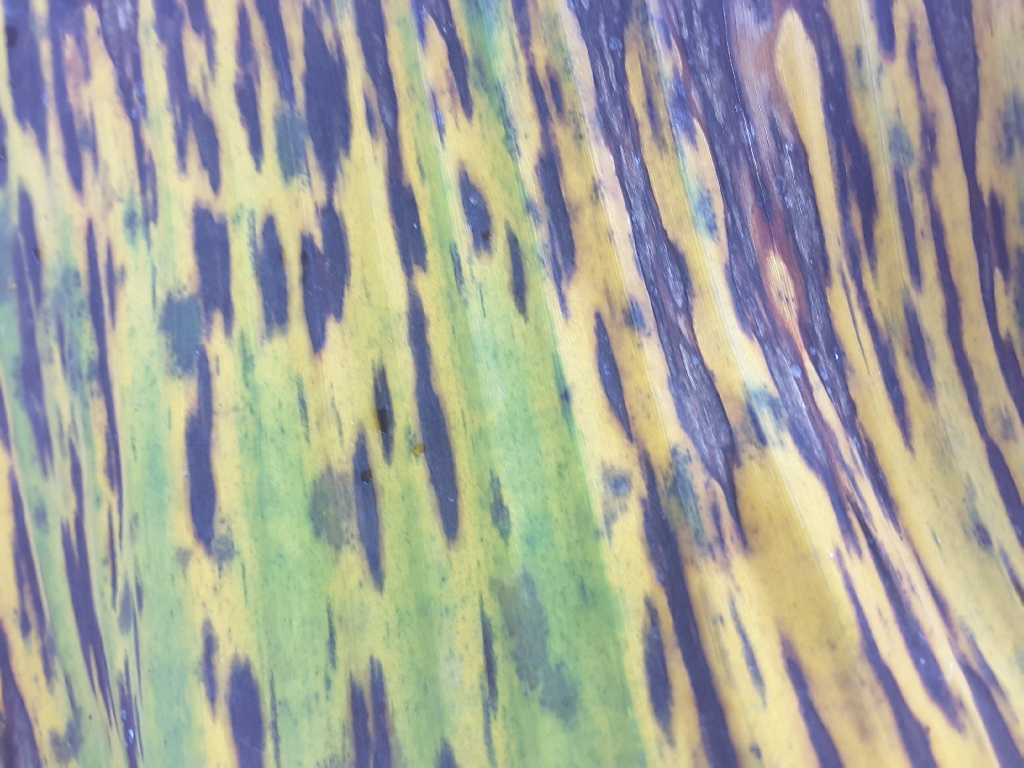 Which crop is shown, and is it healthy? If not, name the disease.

banana, black sigatoka
